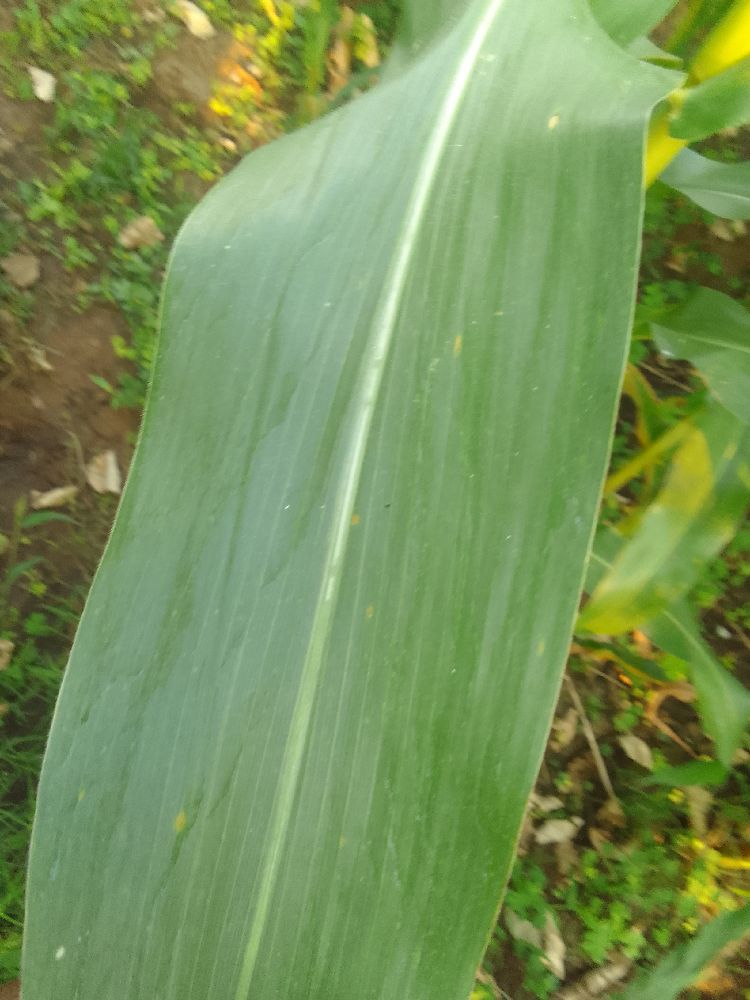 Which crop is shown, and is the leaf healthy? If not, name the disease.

maize, healthy
